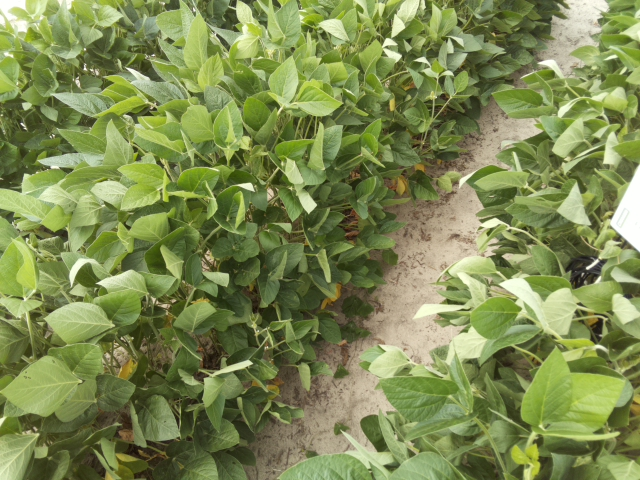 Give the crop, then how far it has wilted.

soybean, leaflets folding inward at secondary pulvinus with no turgor loss in leaflets or petioles
